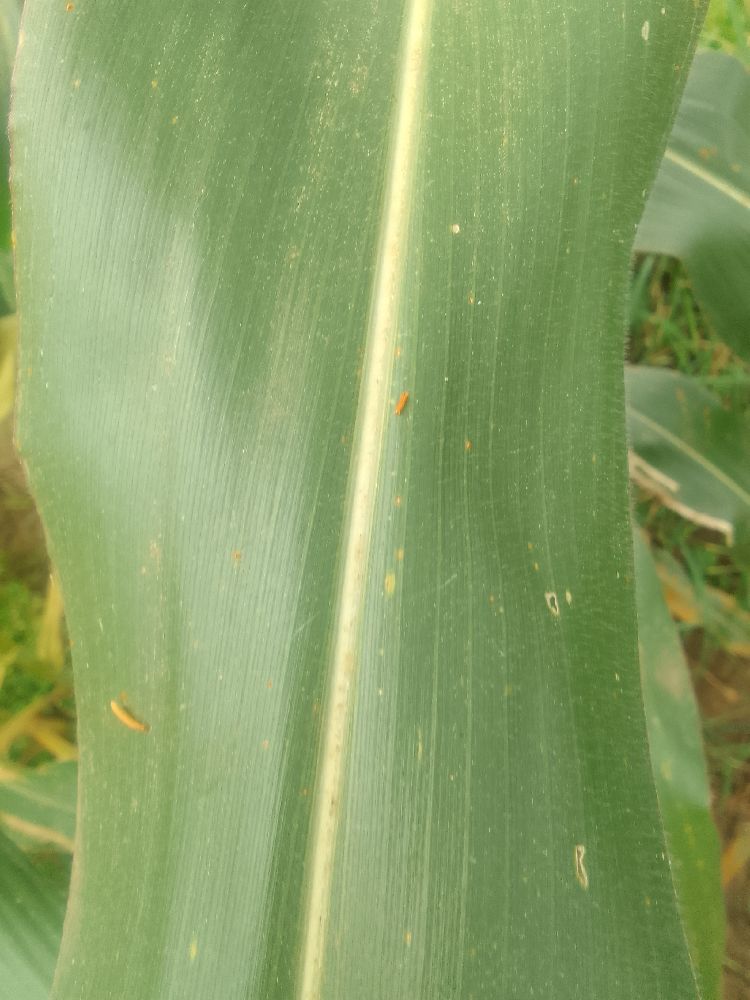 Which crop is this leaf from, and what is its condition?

maize, healthy
